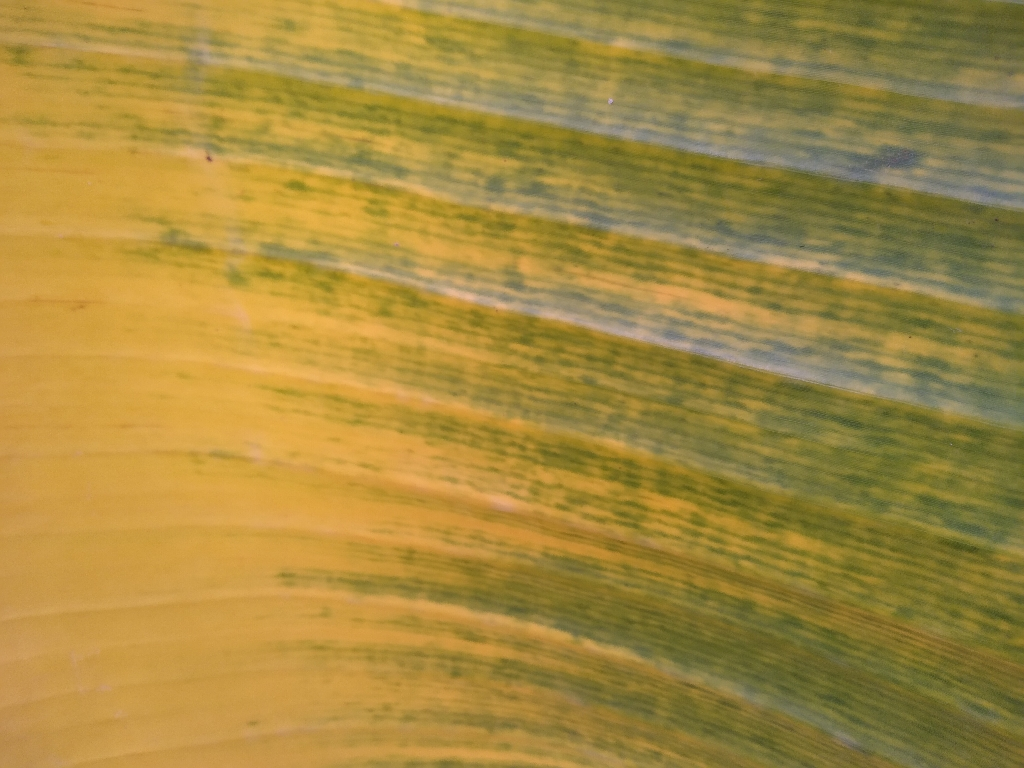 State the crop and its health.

banana, fusarium wilt race 1
